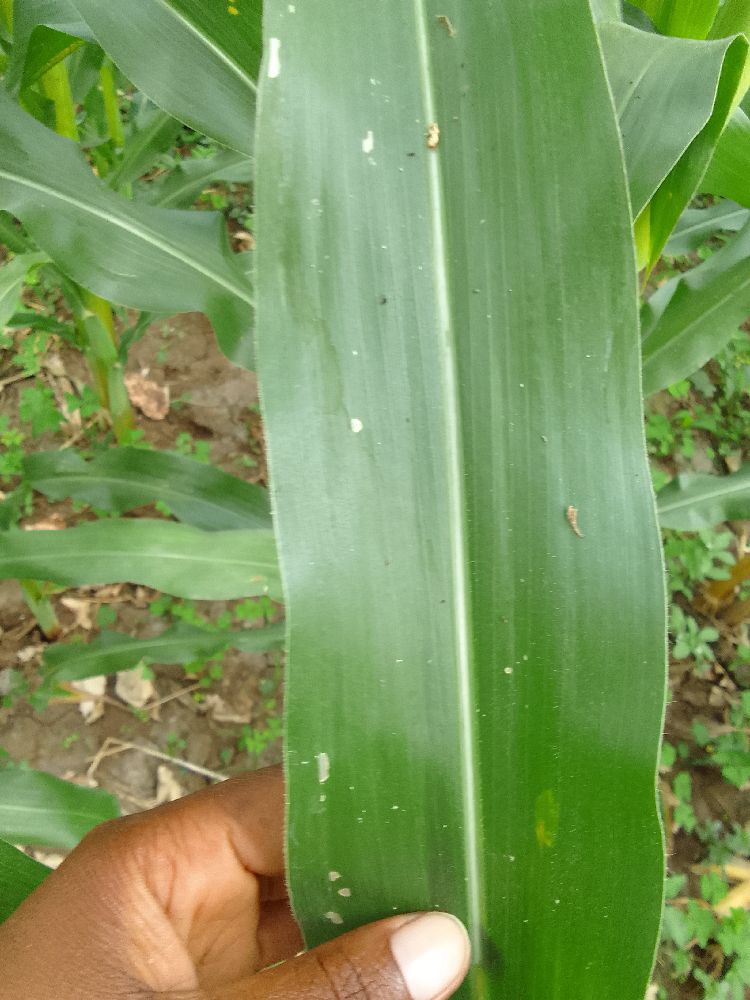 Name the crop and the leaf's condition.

maize, healthy
